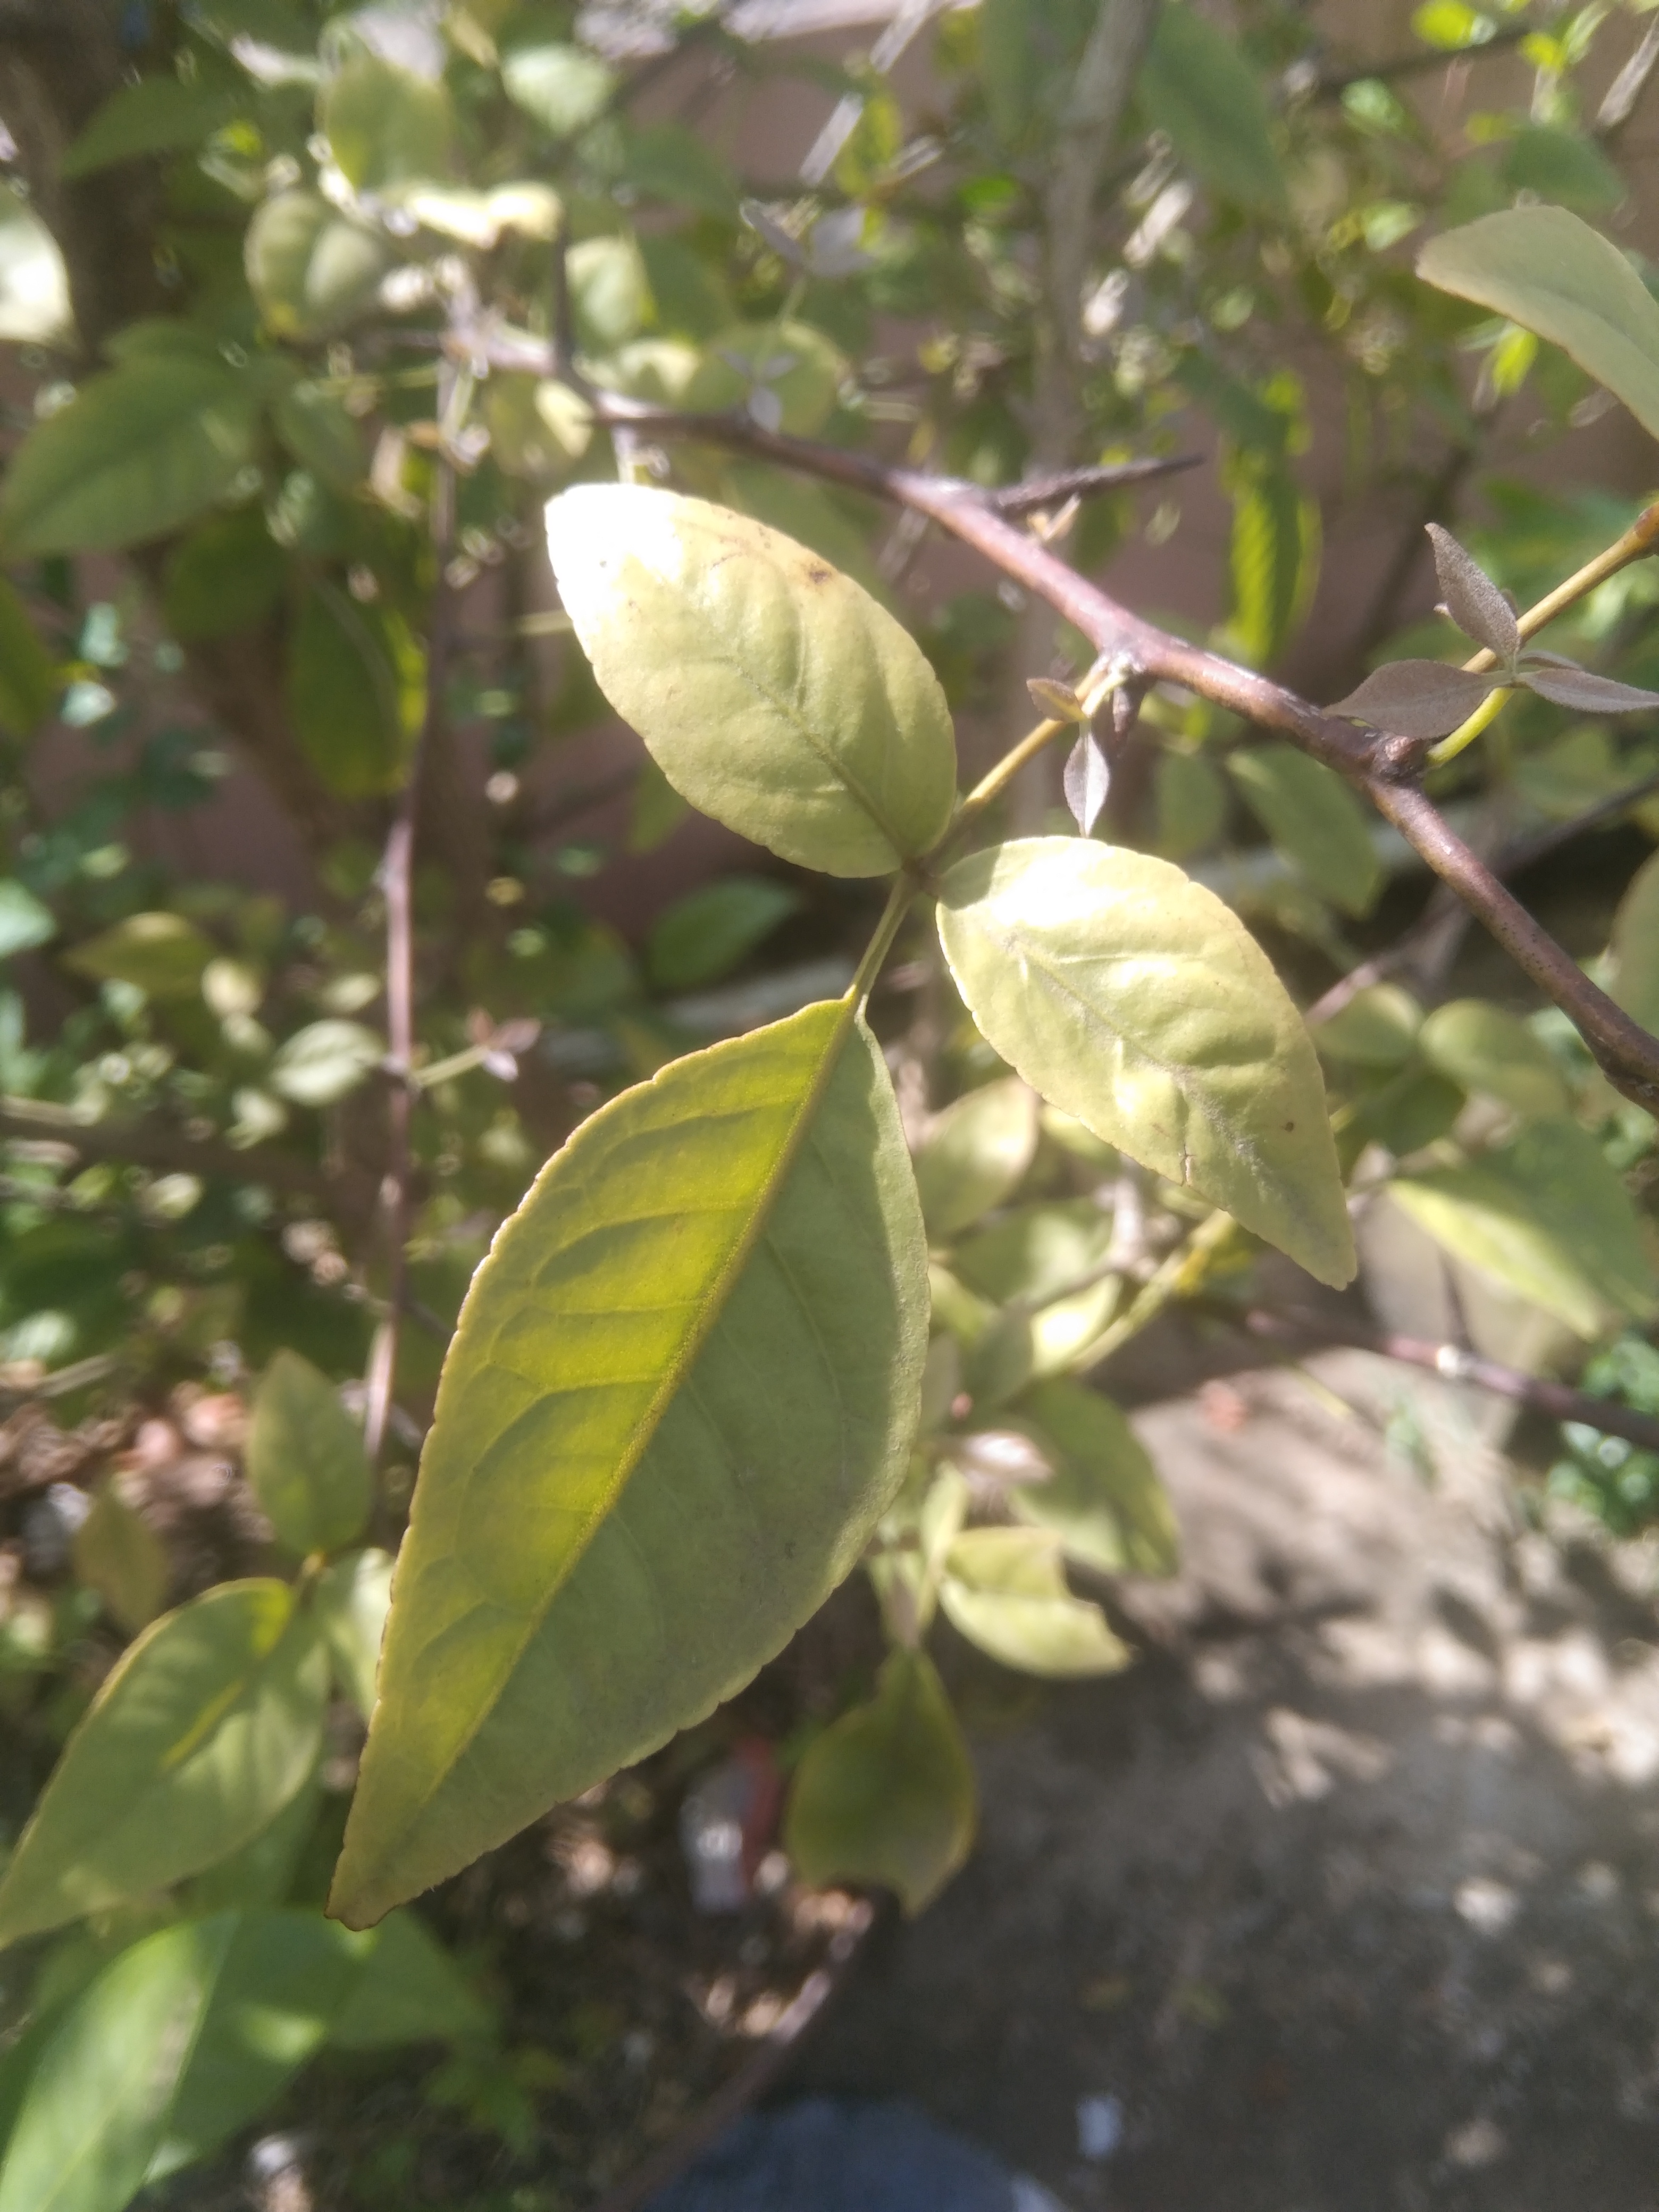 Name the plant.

wood apple
